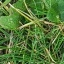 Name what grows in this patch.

structured weed
